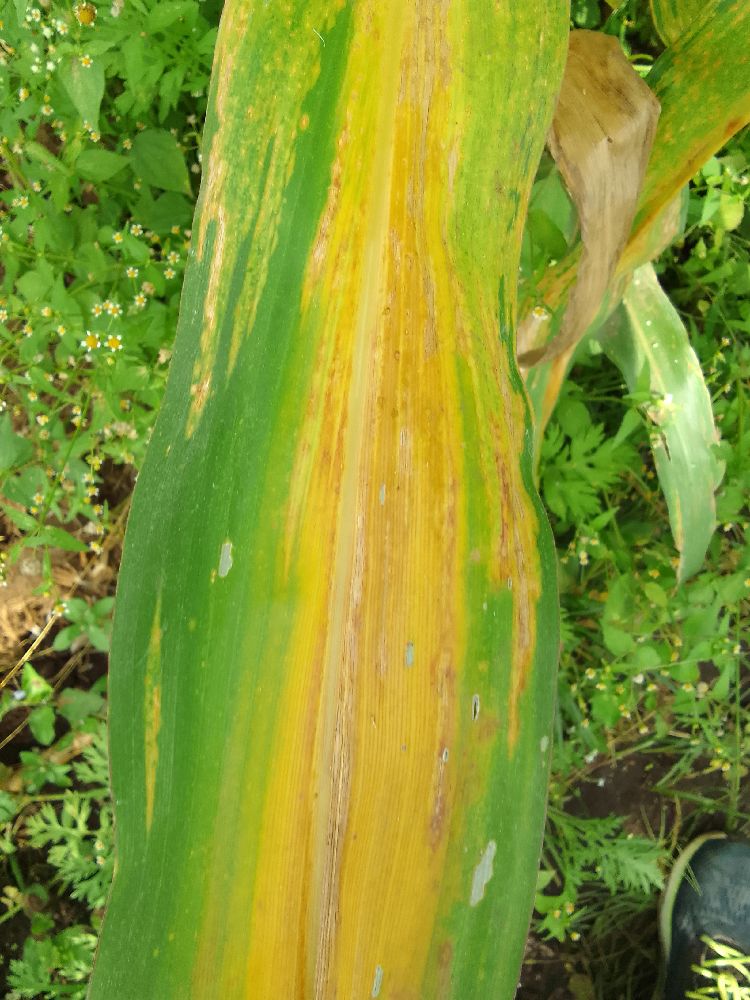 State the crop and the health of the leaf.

maize, maize lethal necrosis
